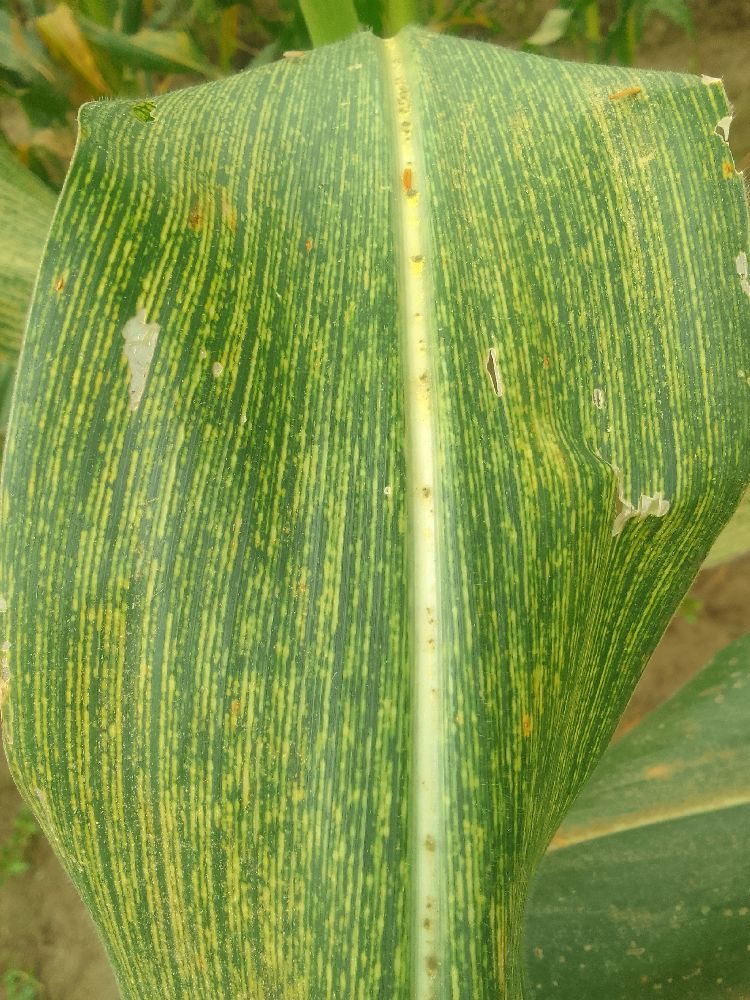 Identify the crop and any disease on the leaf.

maize, maize streak virus
